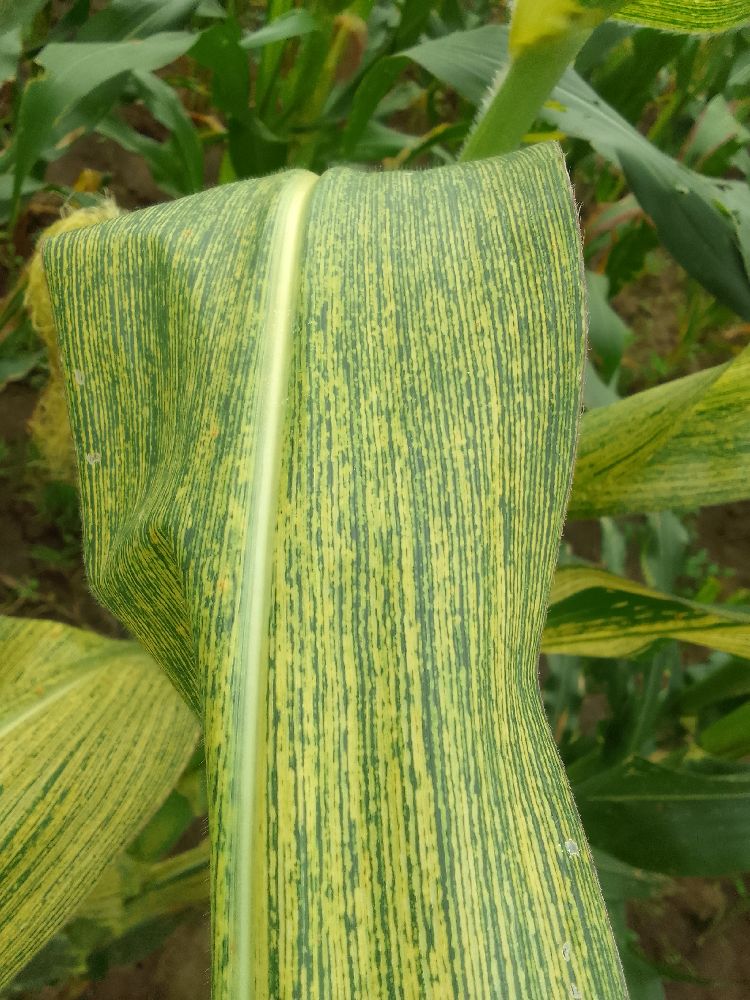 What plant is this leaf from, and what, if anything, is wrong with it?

maize, maize streak virus
